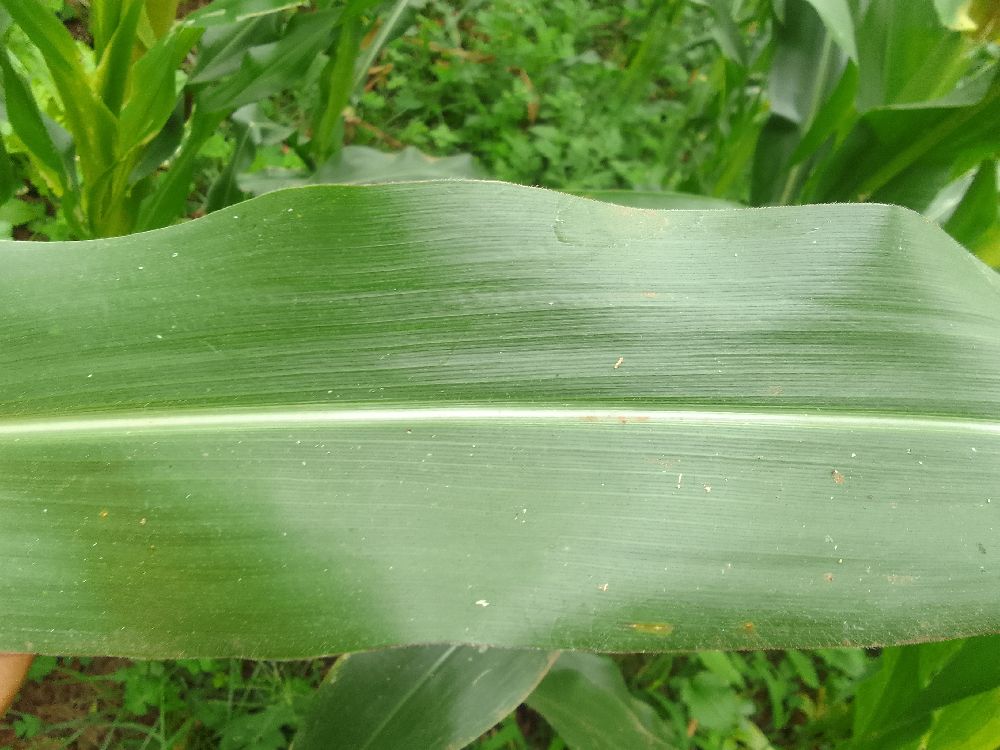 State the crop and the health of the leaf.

maize, healthy
